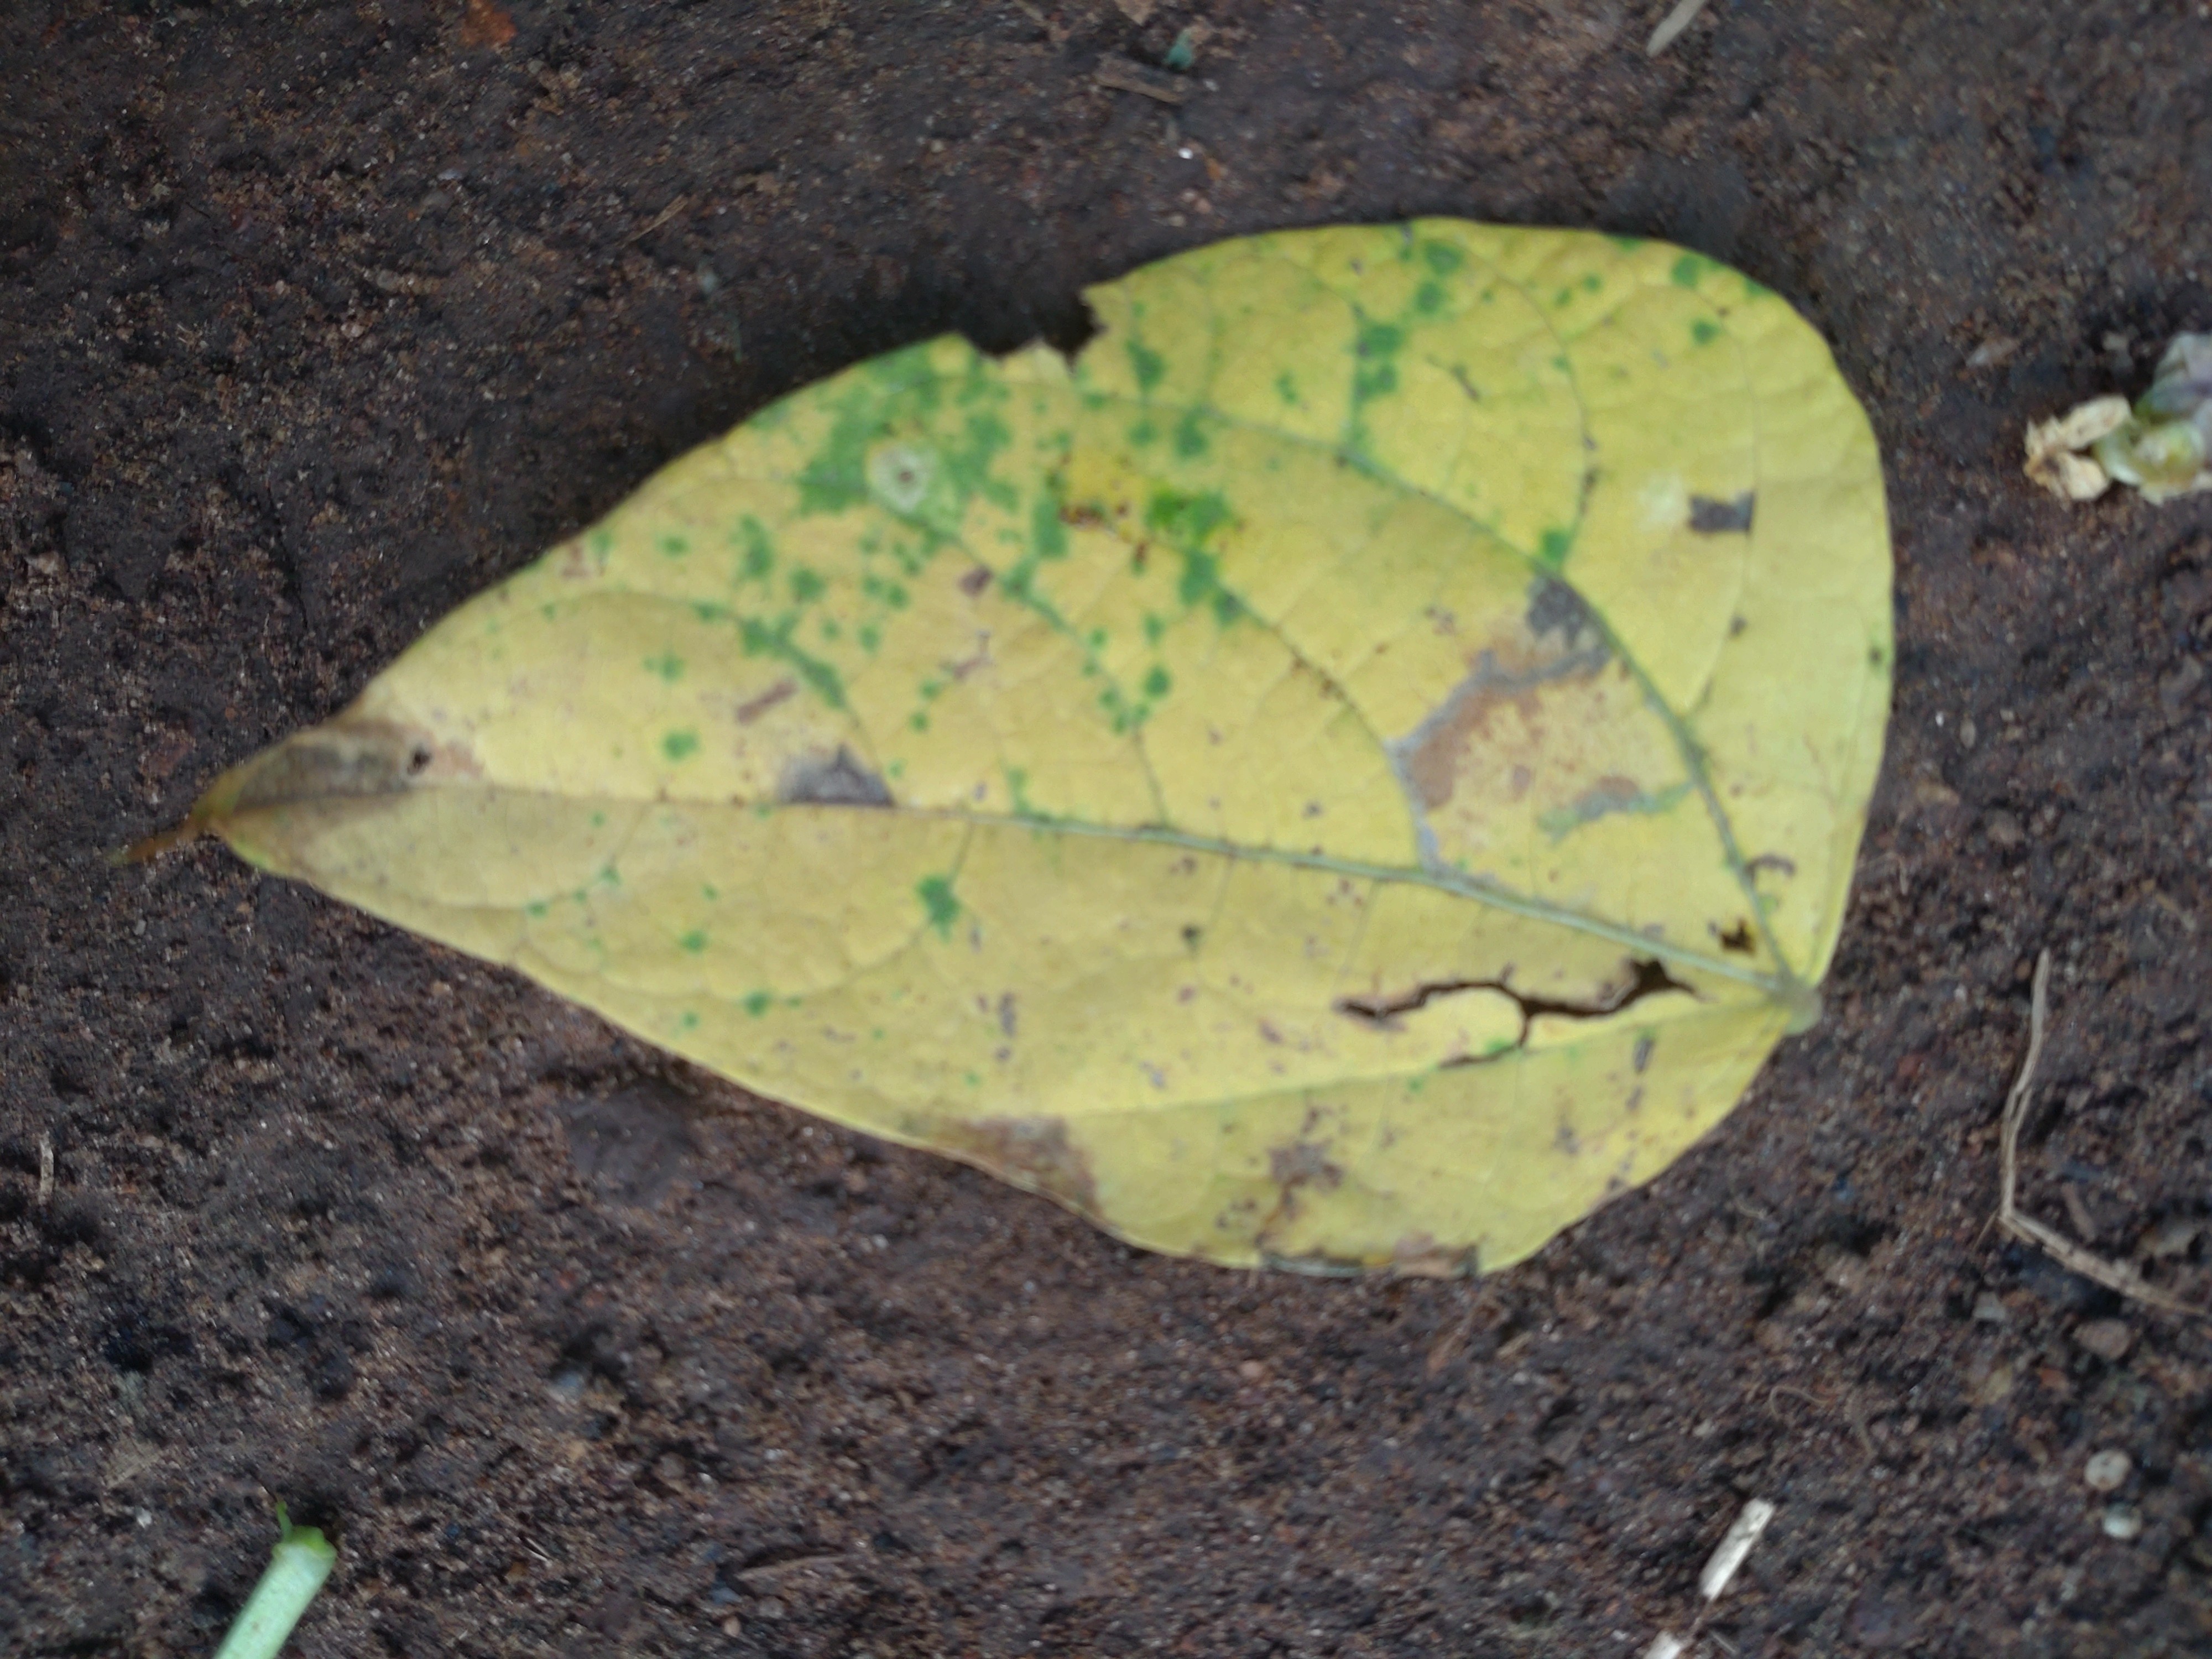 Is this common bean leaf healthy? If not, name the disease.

anthracnose
